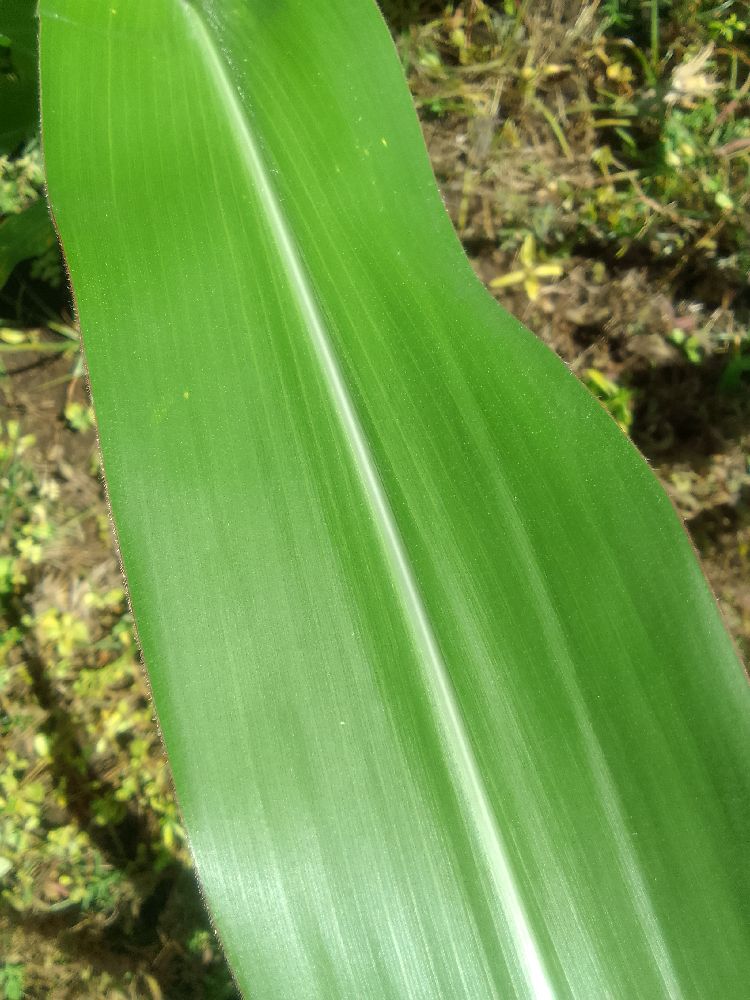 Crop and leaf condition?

maize, healthy
